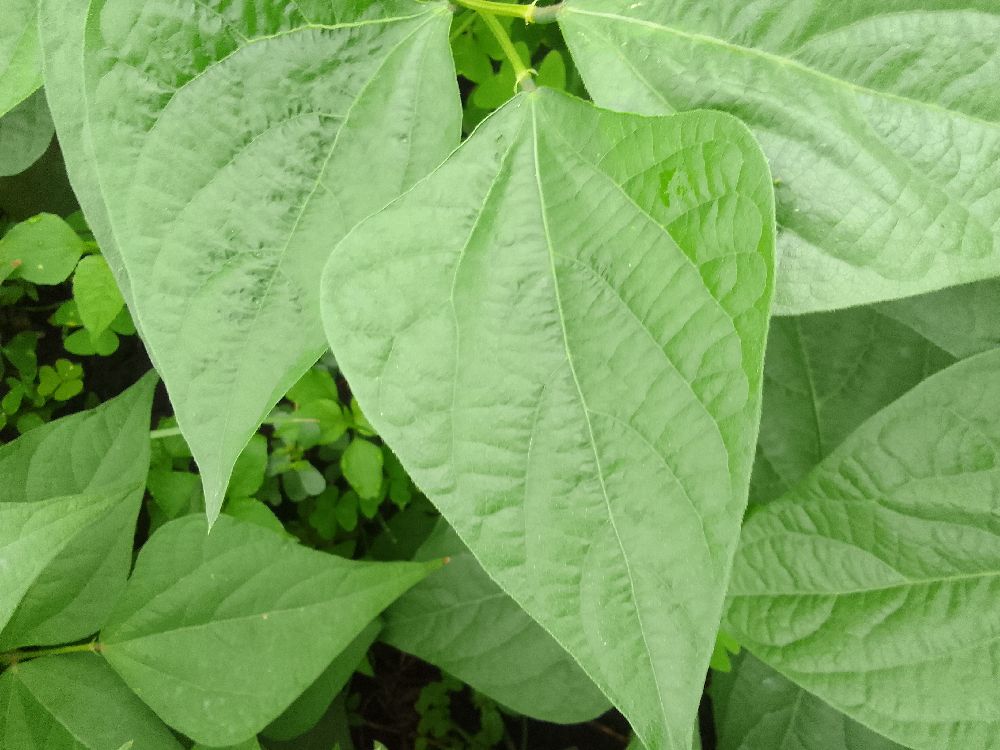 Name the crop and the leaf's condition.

common bean, healthy
